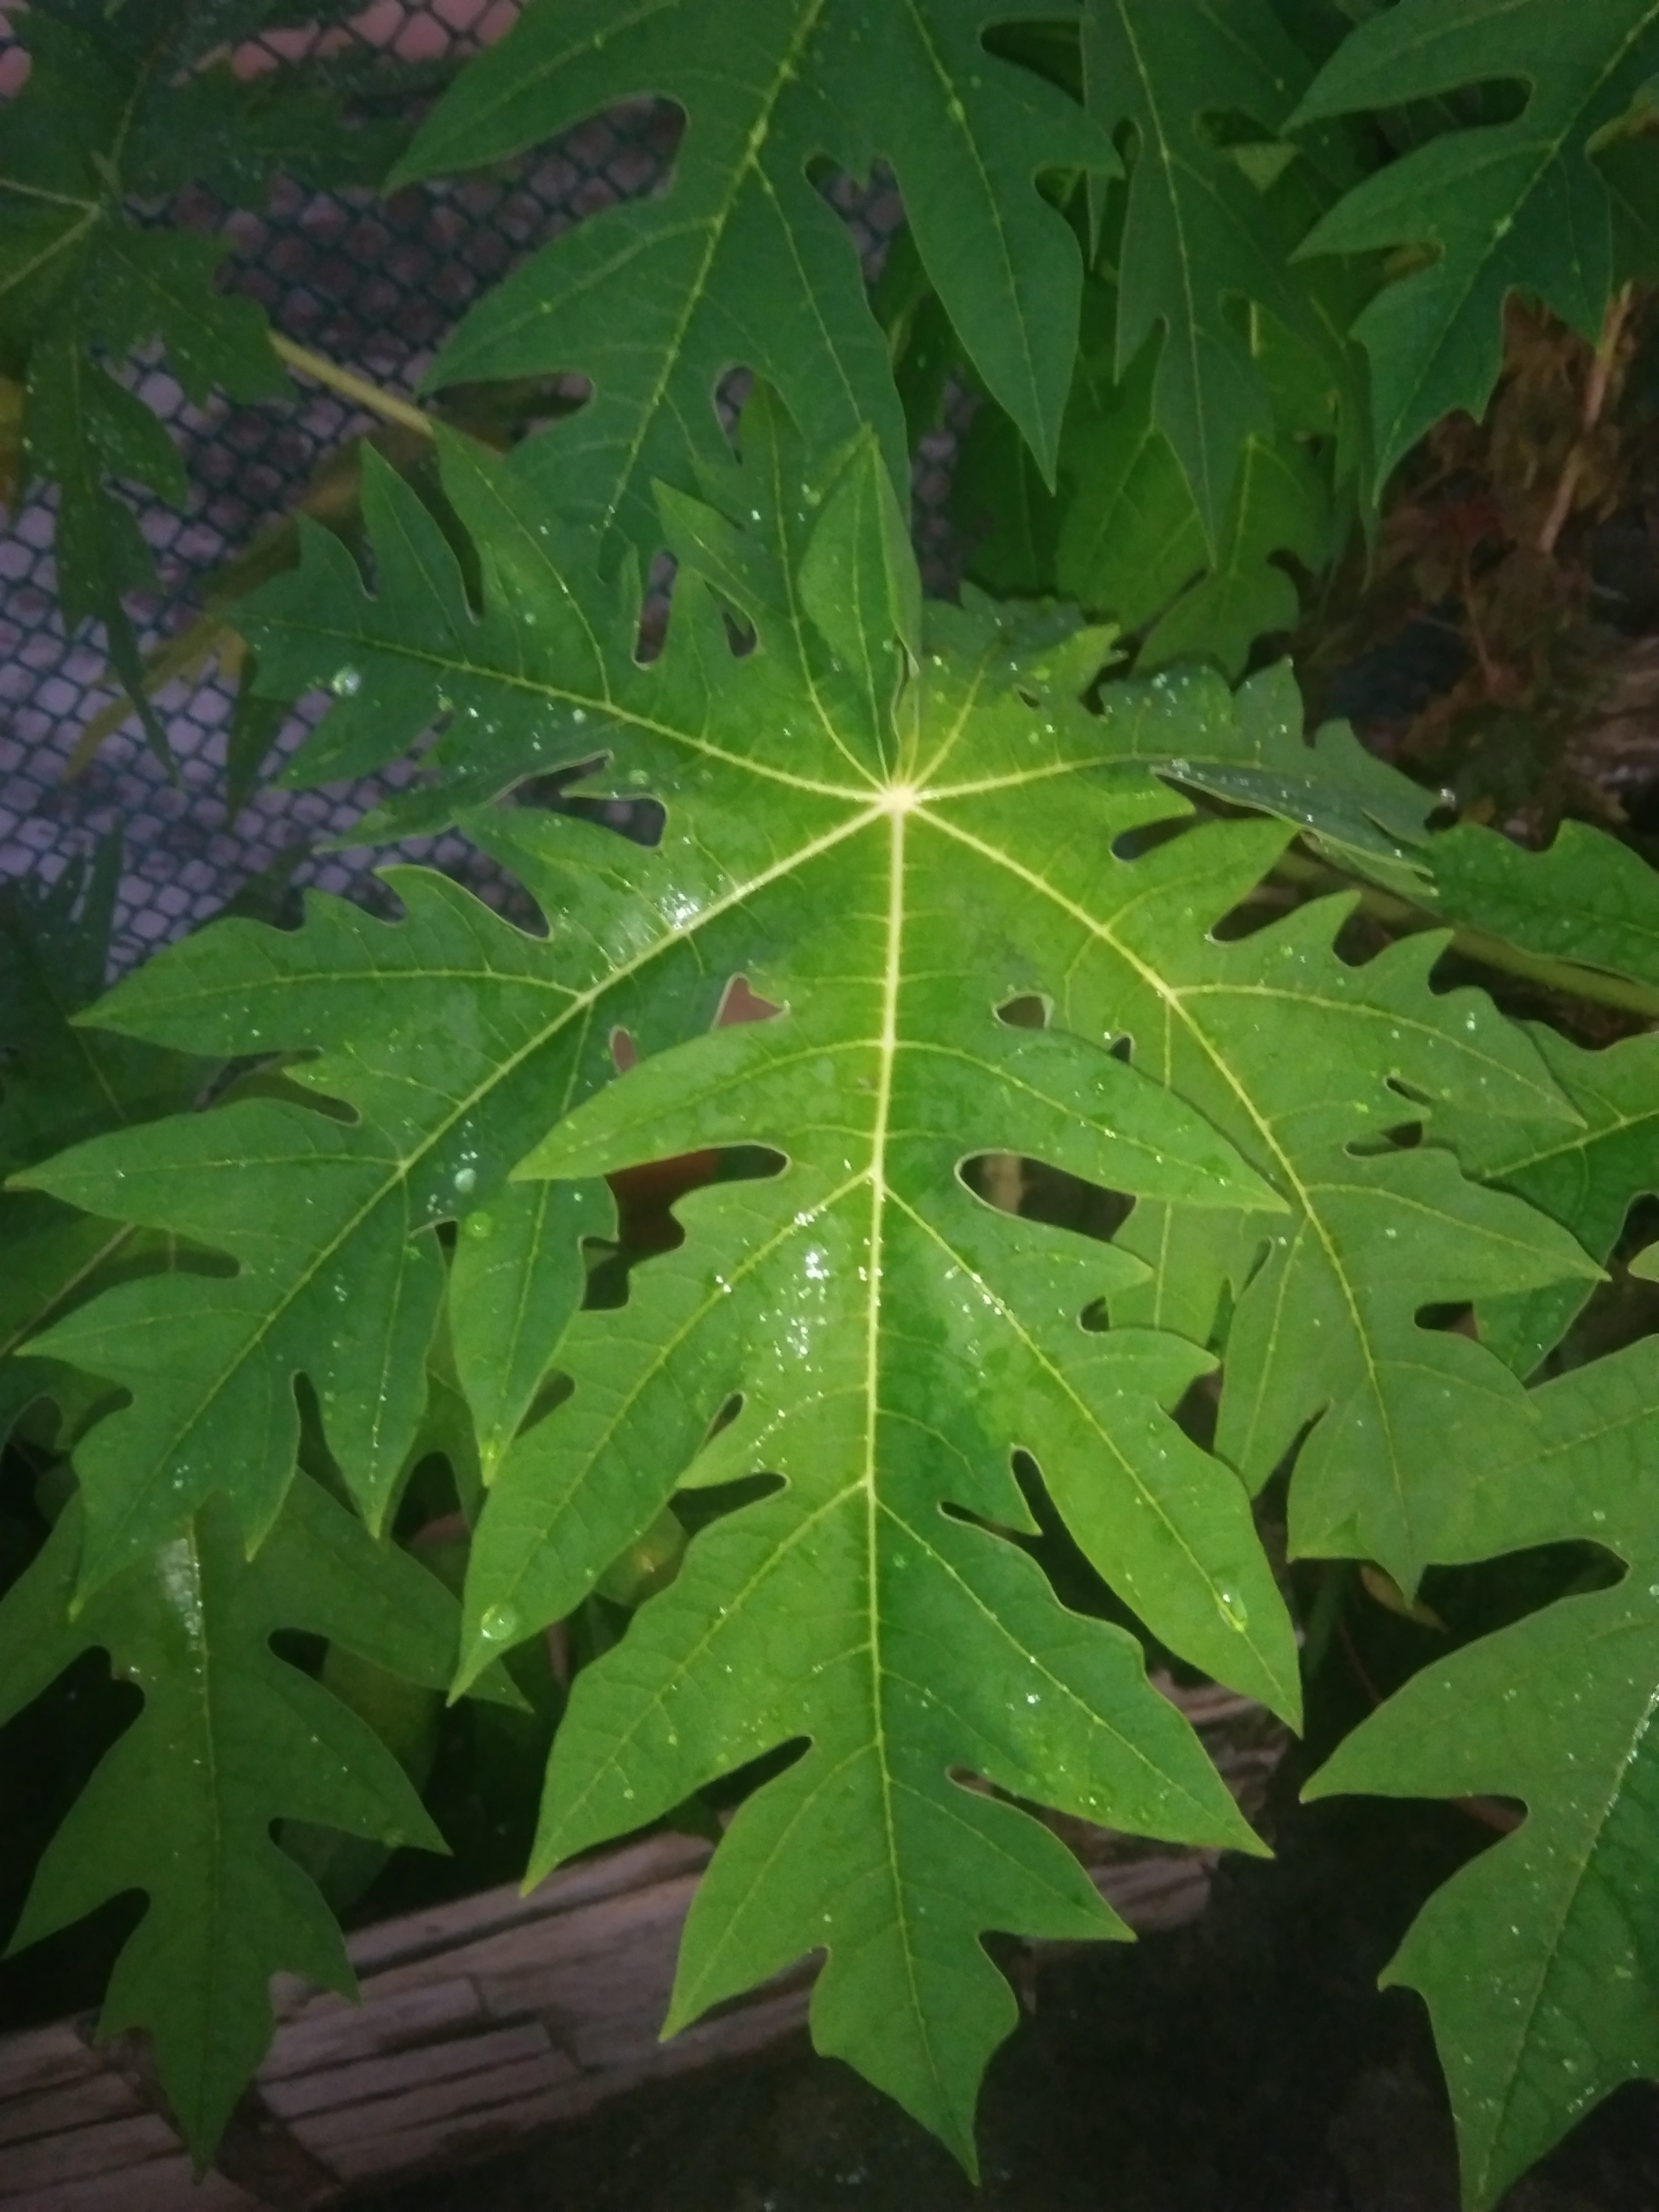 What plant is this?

papaya
